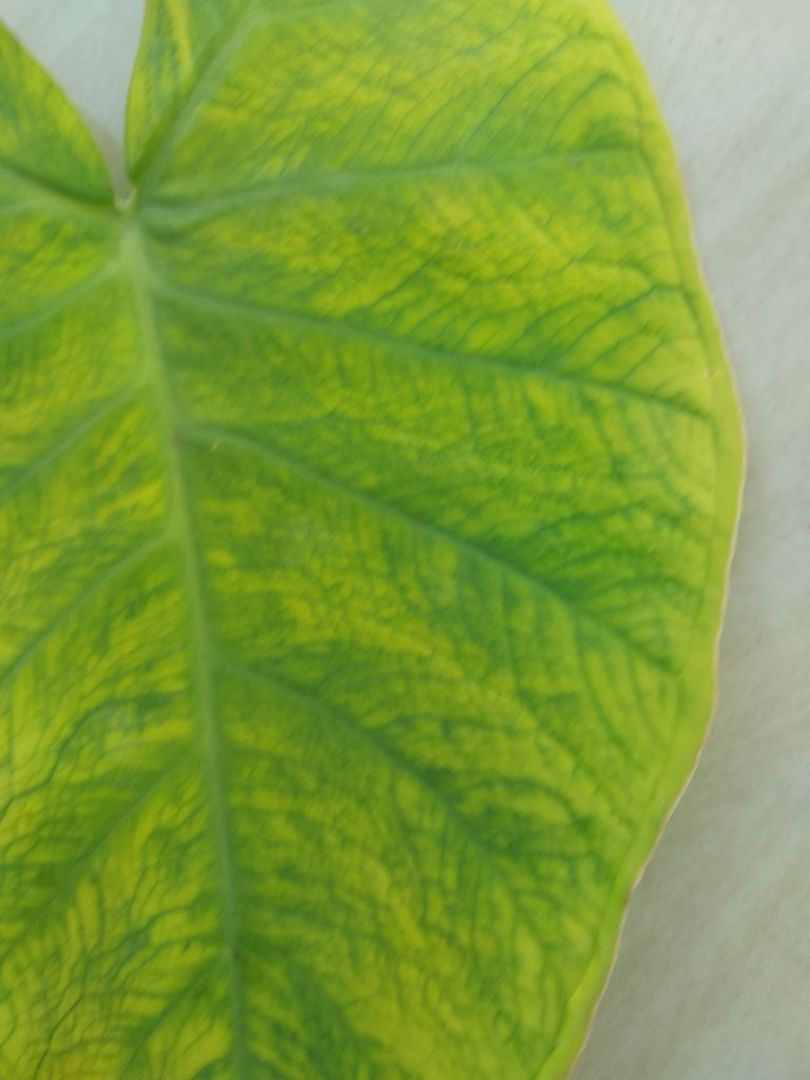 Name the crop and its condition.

taro, mosaic
